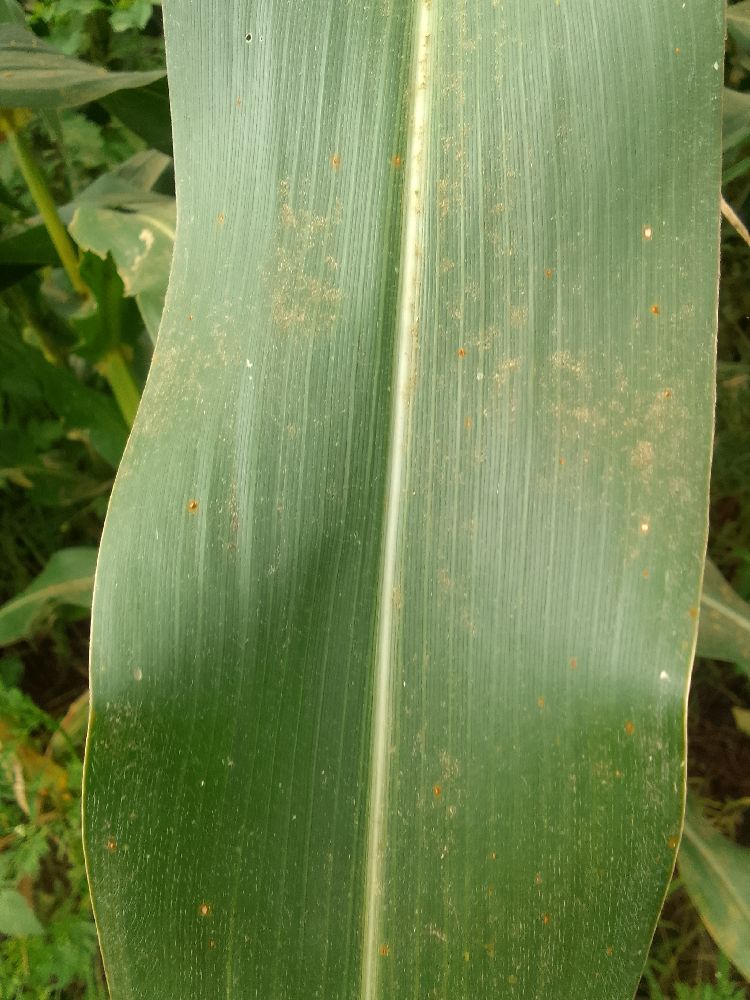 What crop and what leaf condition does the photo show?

maize, healthy
